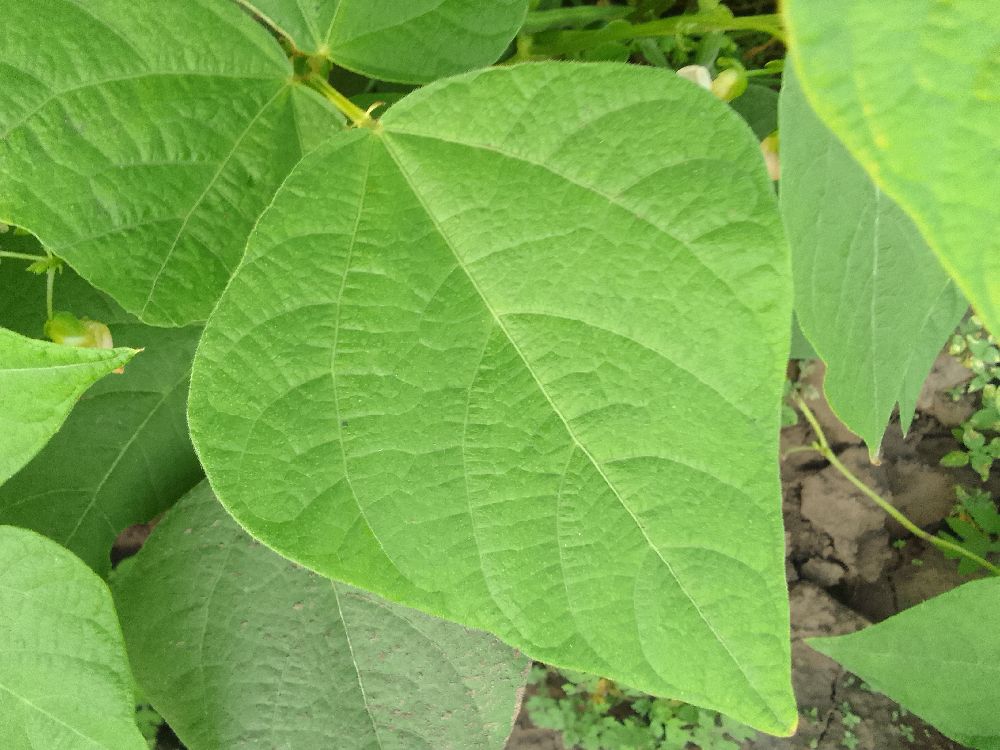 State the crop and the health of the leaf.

common bean, healthy
